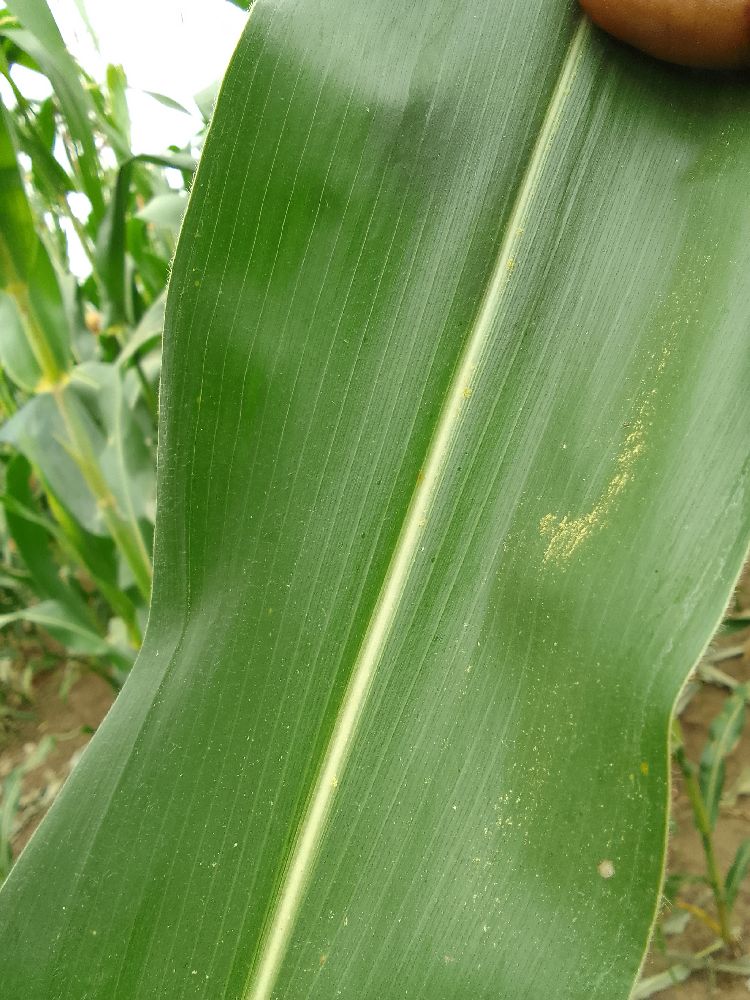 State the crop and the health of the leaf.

maize, healthy
